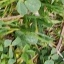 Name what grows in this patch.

unstructured weed
